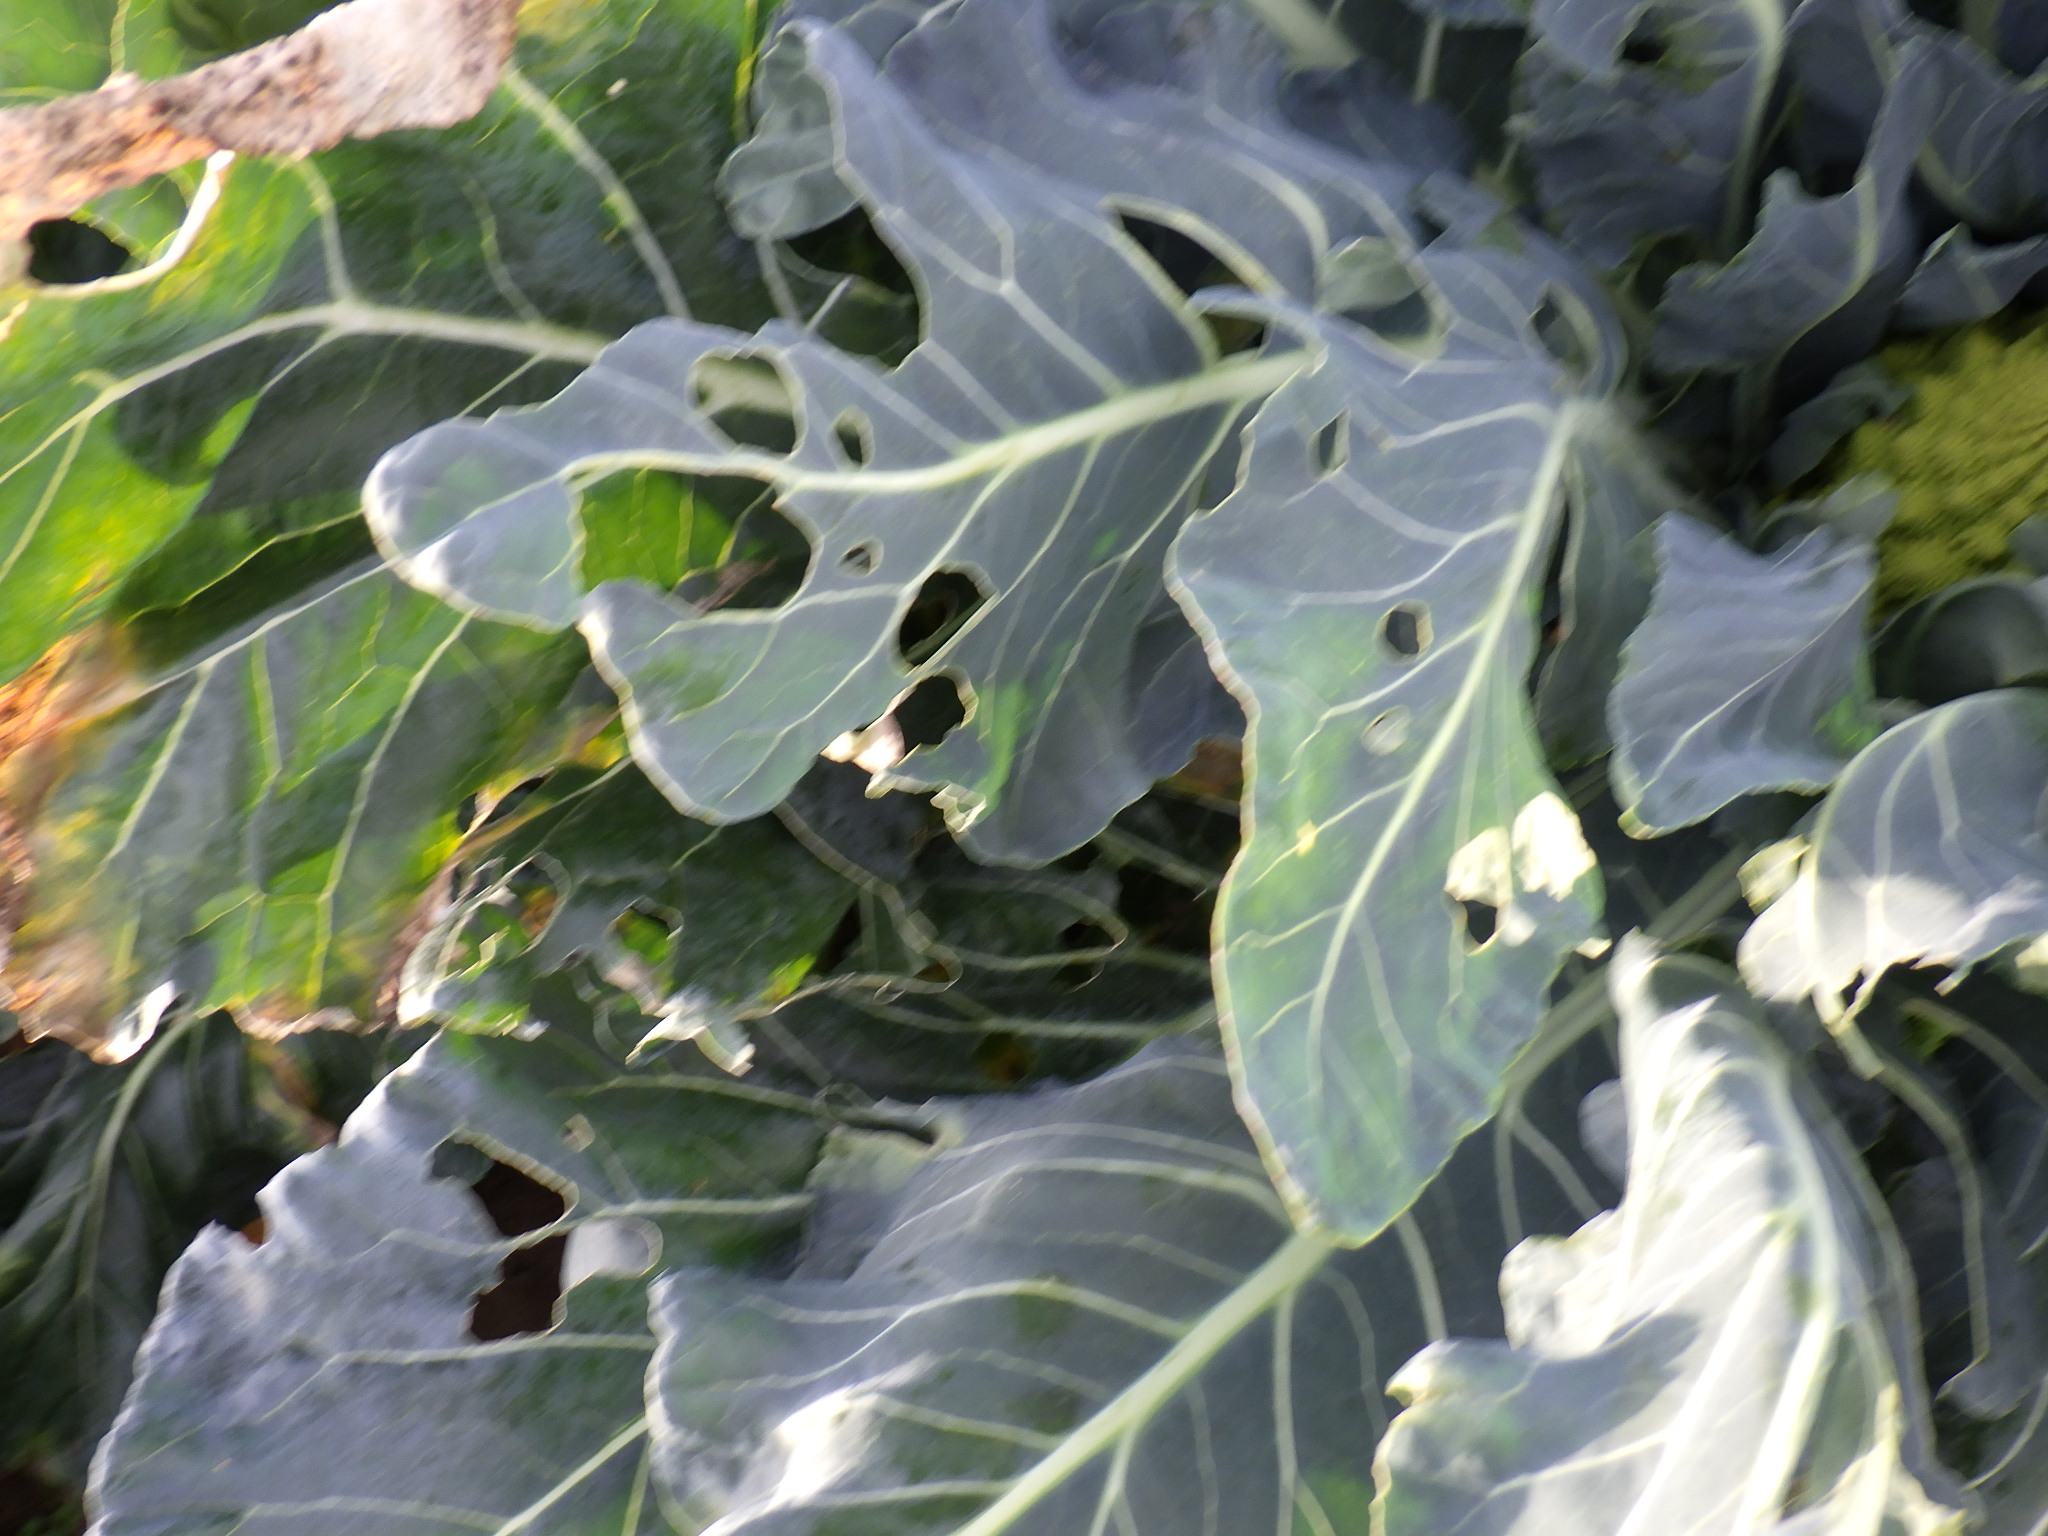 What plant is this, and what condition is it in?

broccoli, downy mildew, phytophagous
